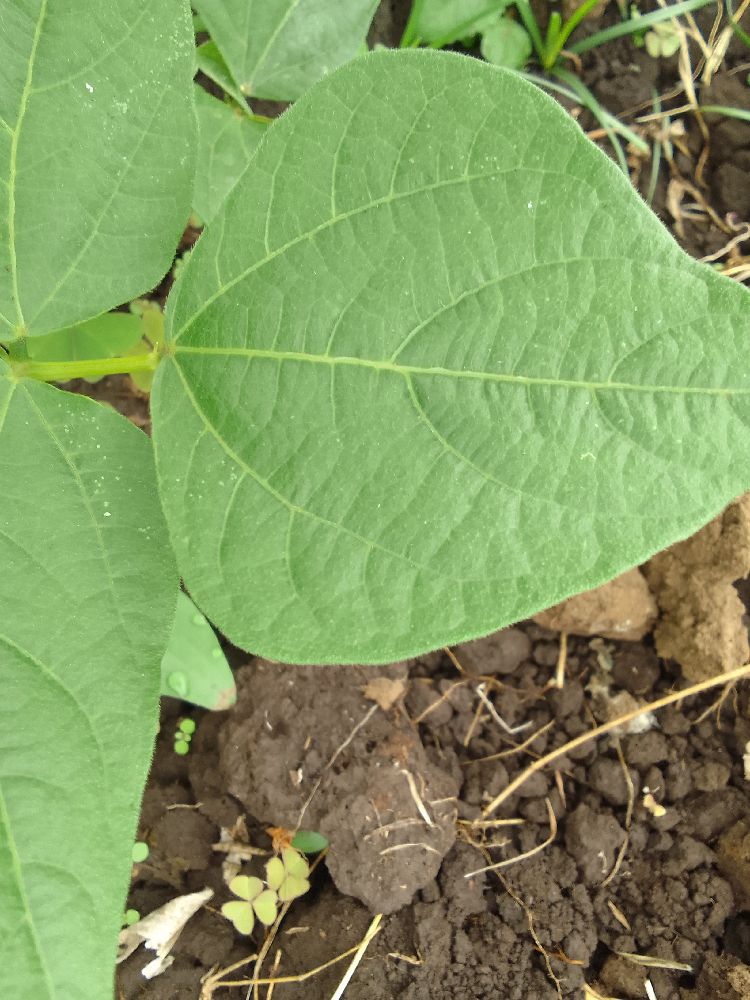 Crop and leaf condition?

common bean, healthy
